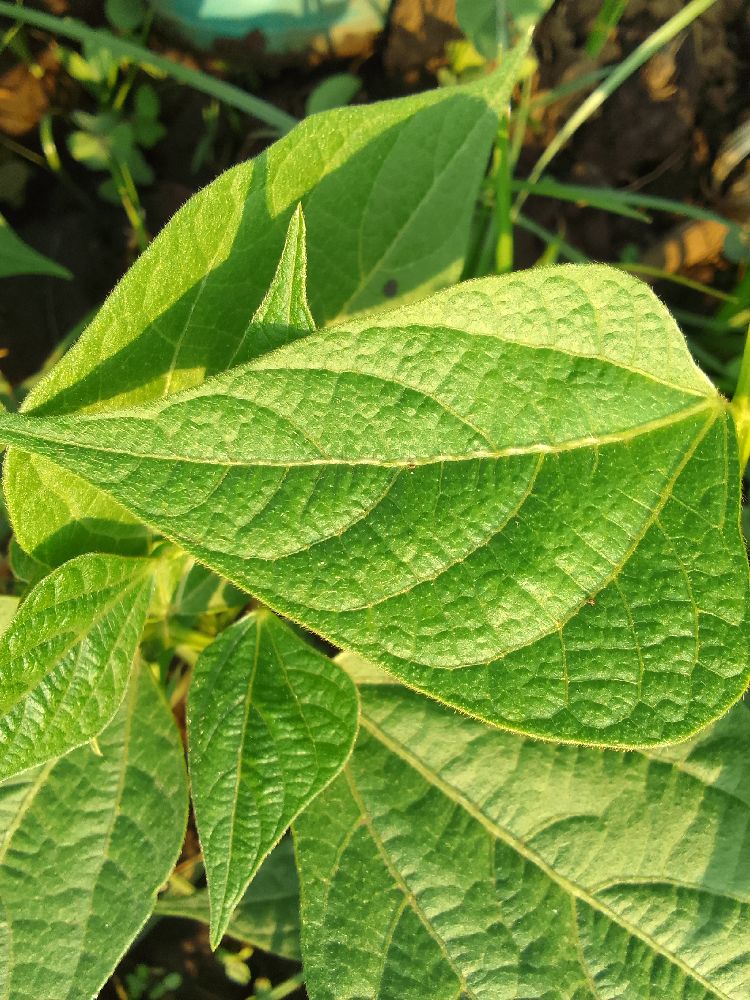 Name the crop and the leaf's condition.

common bean, healthy
